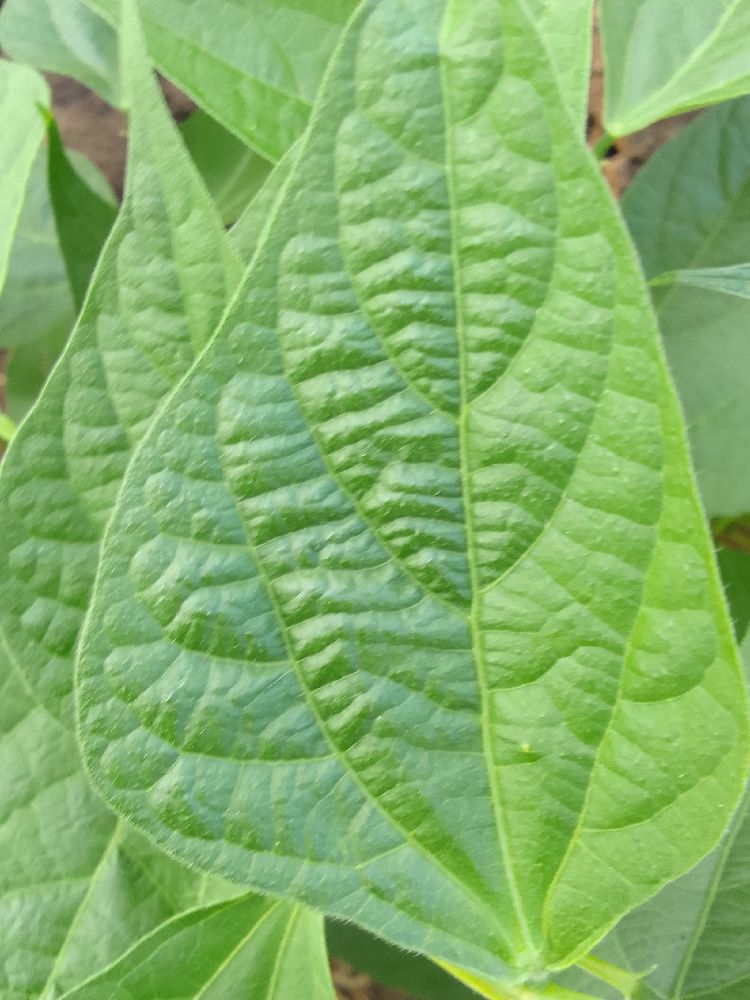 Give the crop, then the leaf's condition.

common bean, healthy
